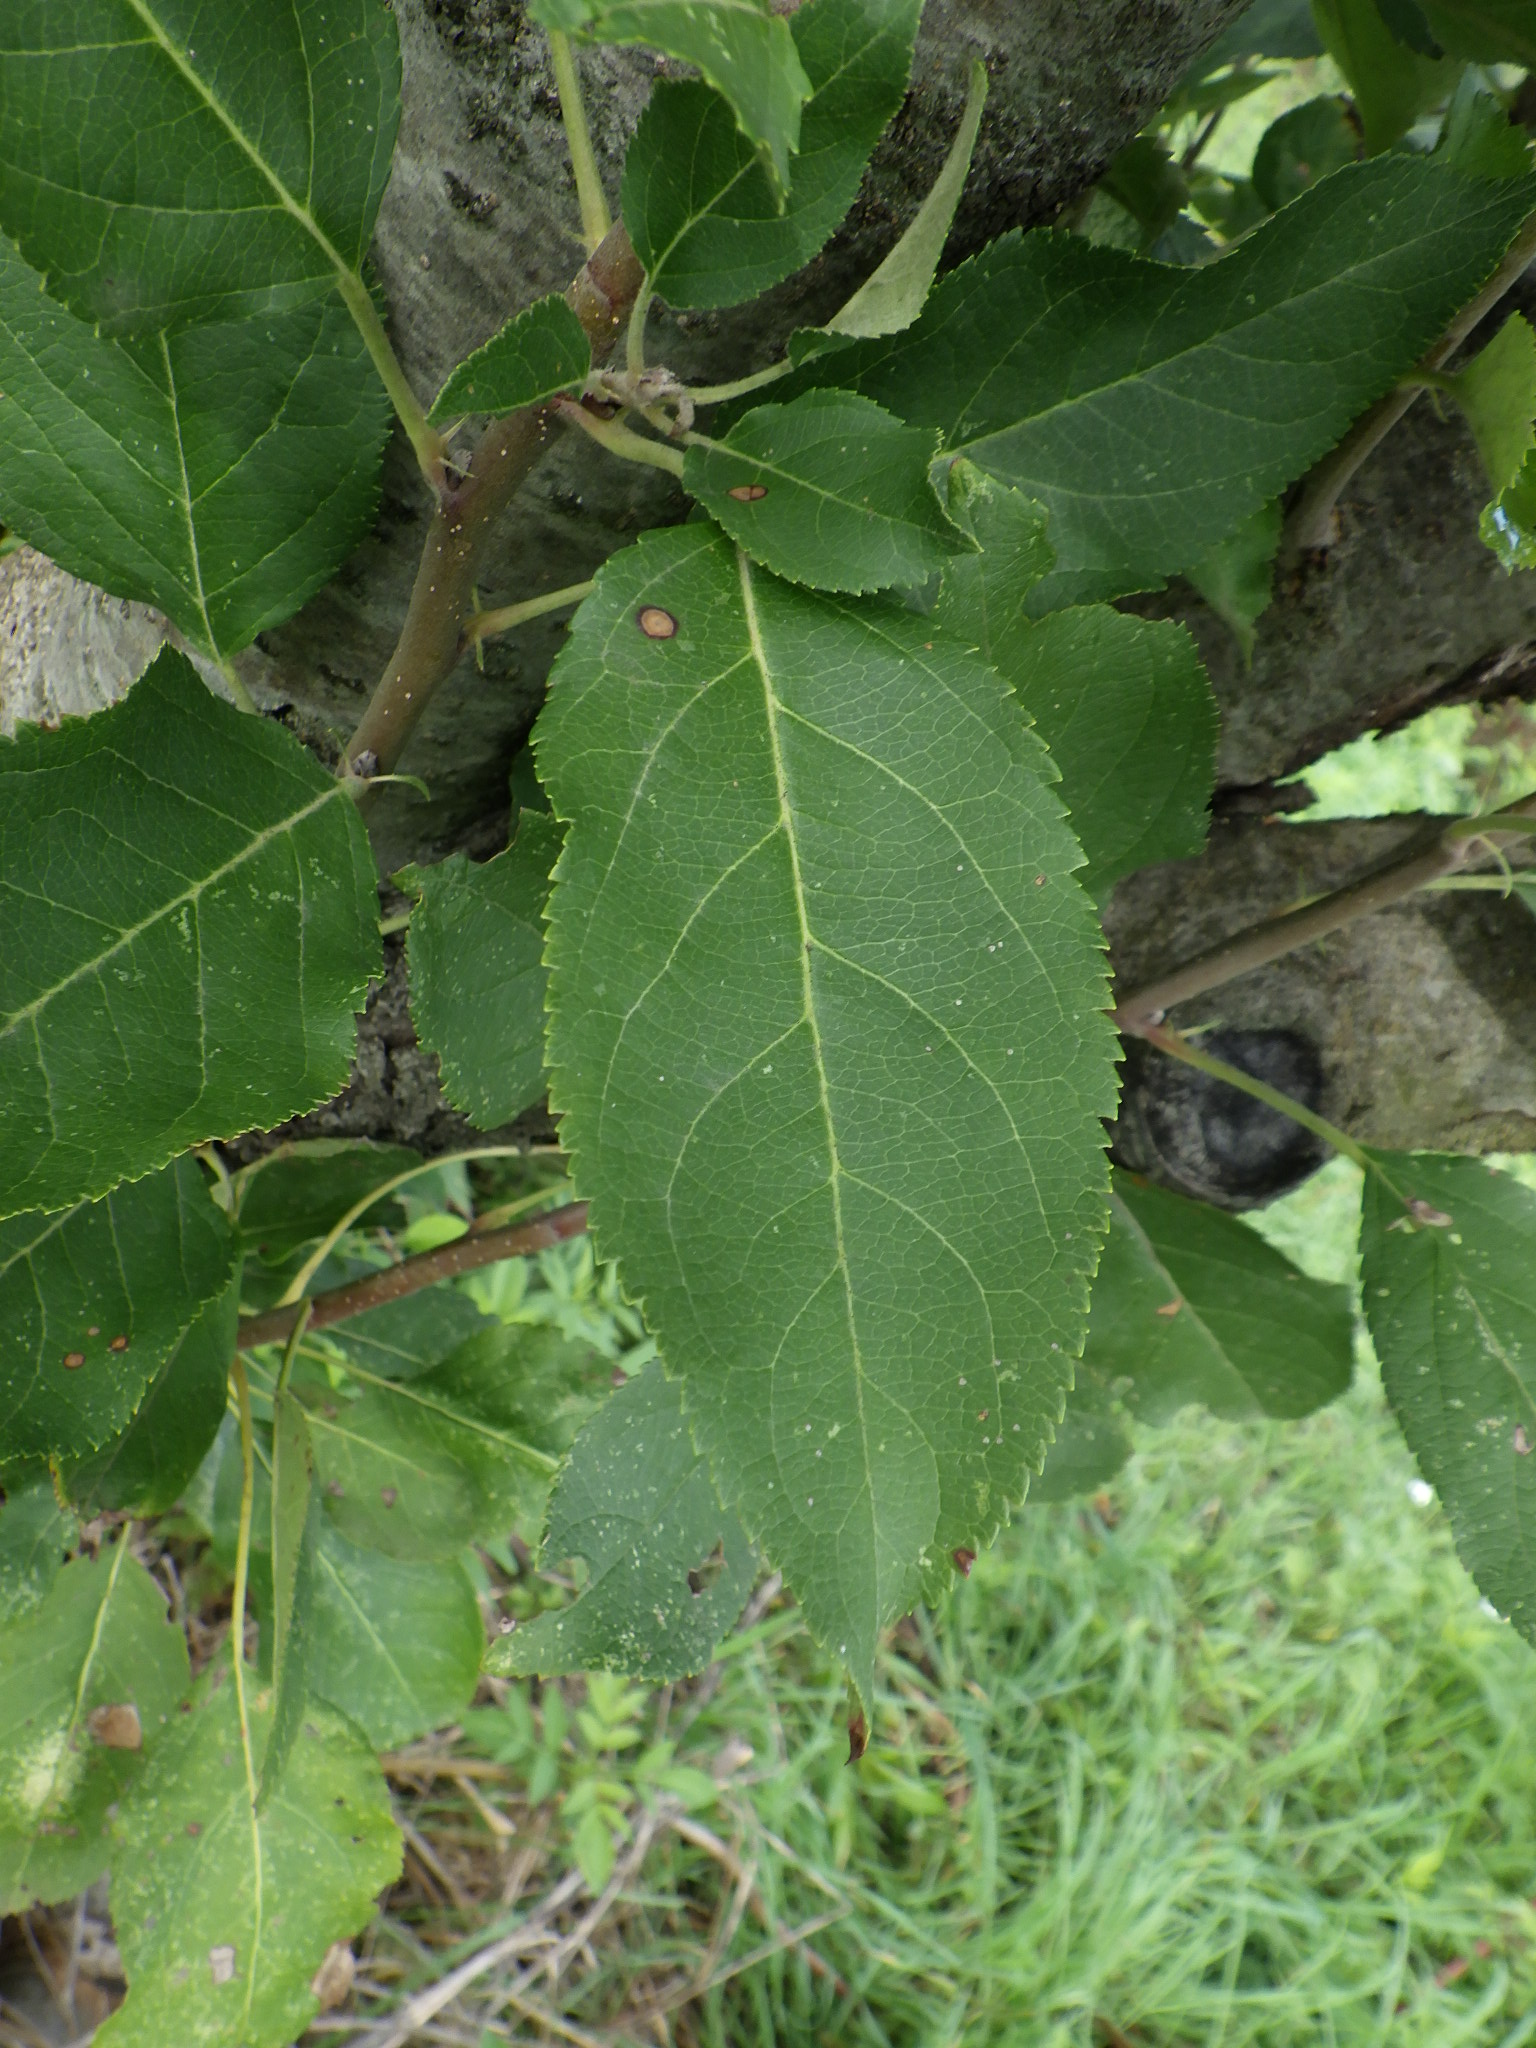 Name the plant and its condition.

apple, alternaria
